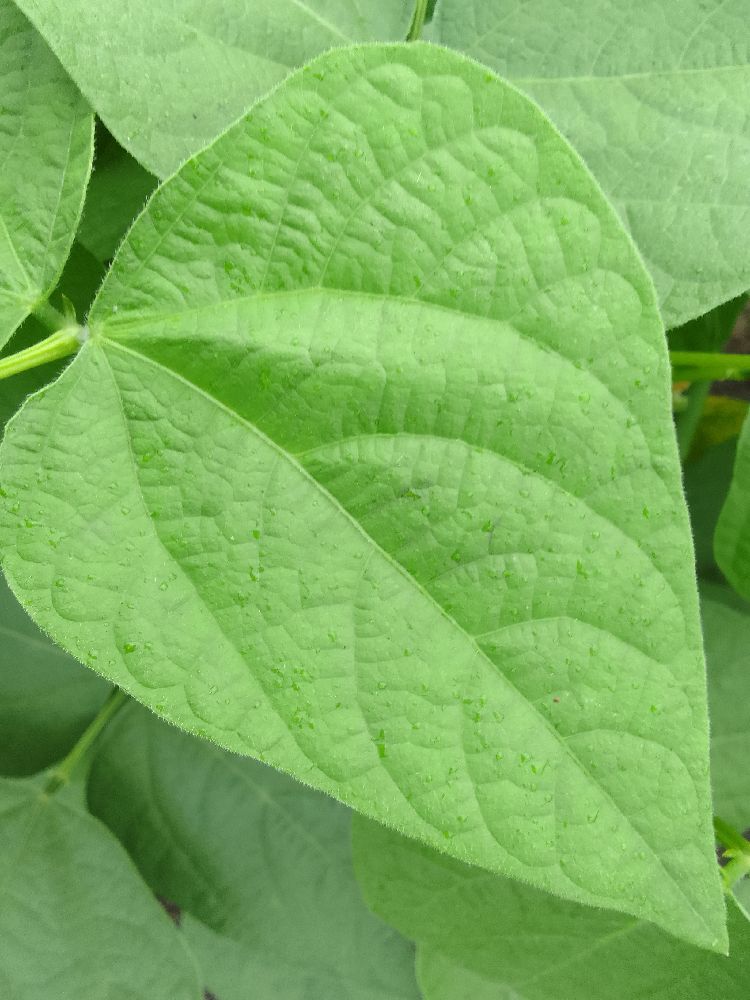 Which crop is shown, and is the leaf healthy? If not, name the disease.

common bean, healthy
